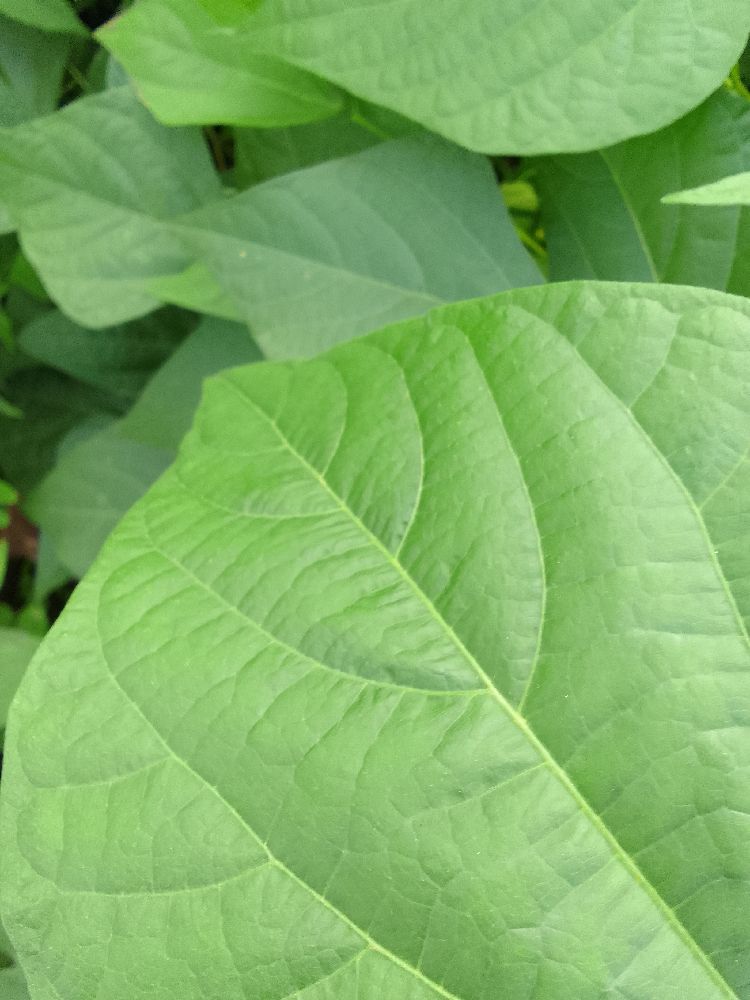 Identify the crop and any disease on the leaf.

common bean, healthy
